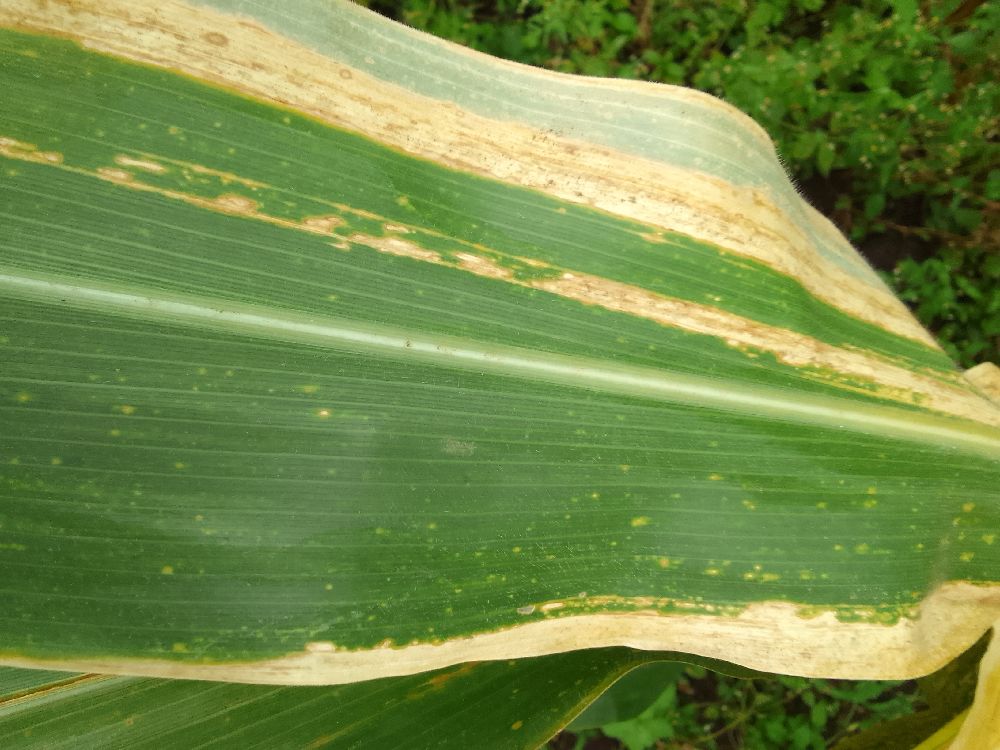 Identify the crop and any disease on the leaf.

maize, maize lethal necrosis
